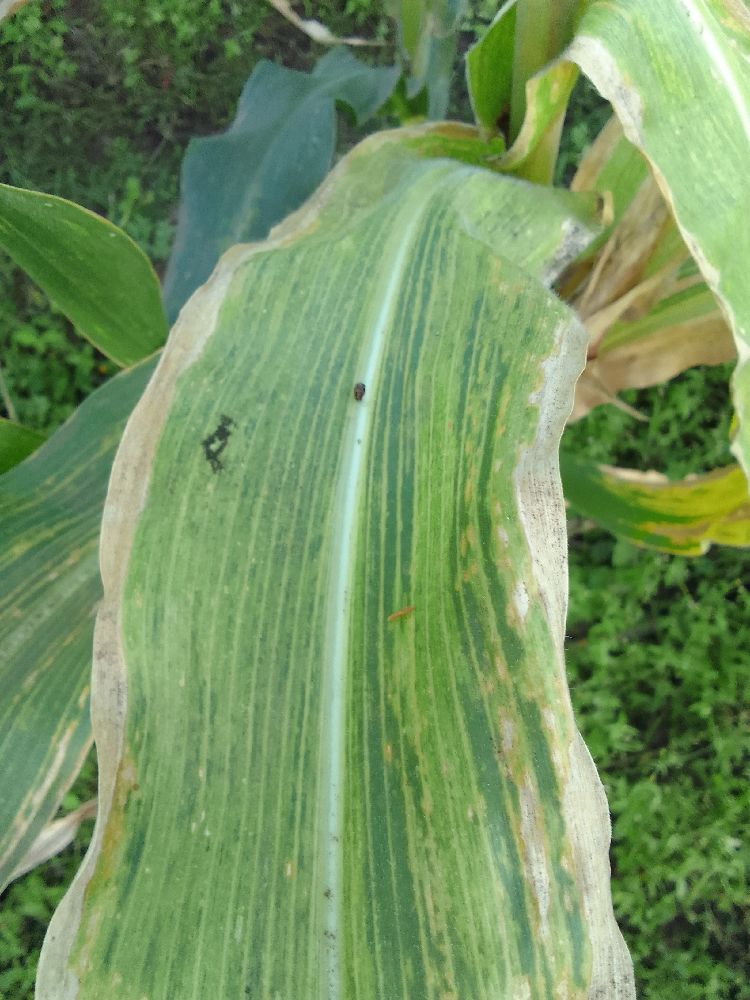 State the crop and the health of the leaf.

maize, maize lethal necrosis
